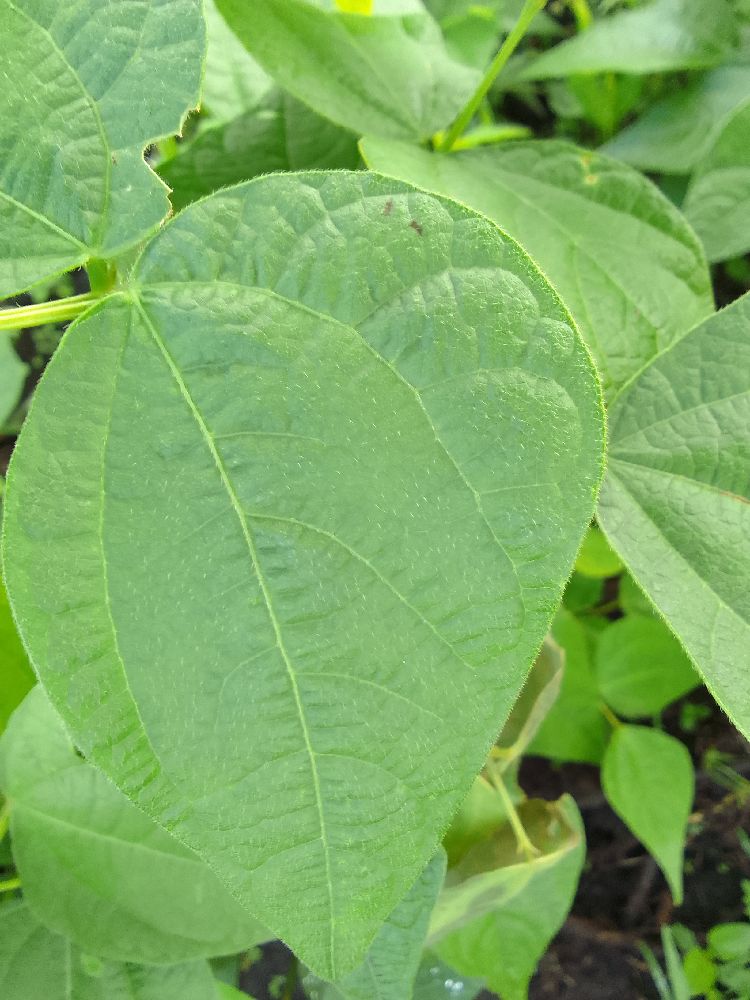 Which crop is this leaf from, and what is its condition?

common bean, healthy
